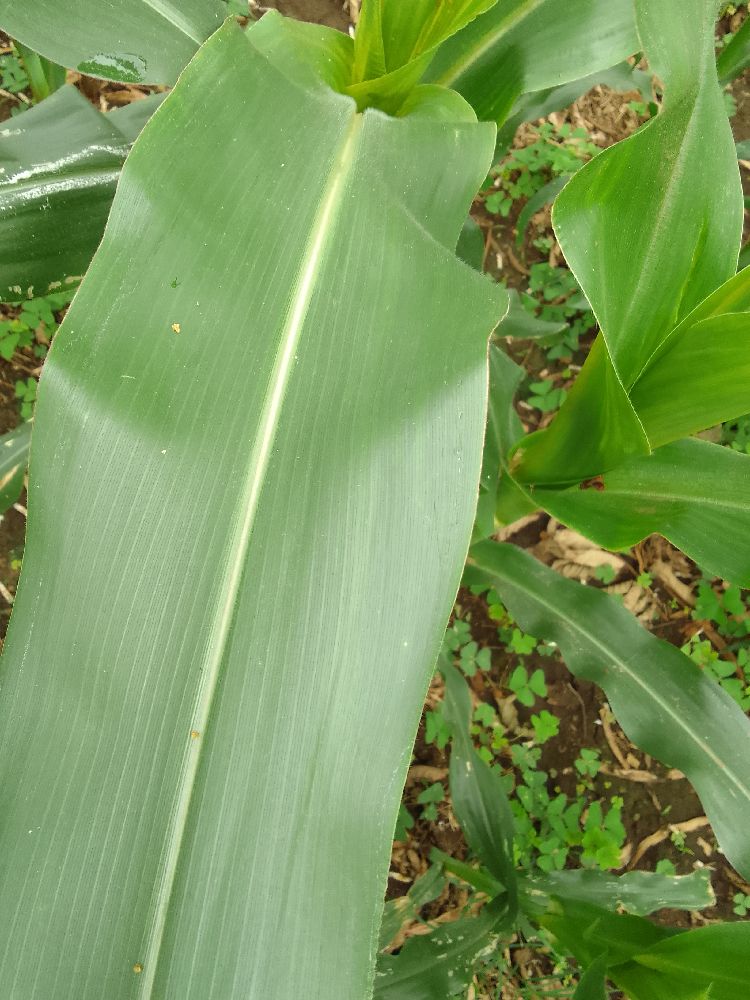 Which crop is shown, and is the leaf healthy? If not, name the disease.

maize, healthy
